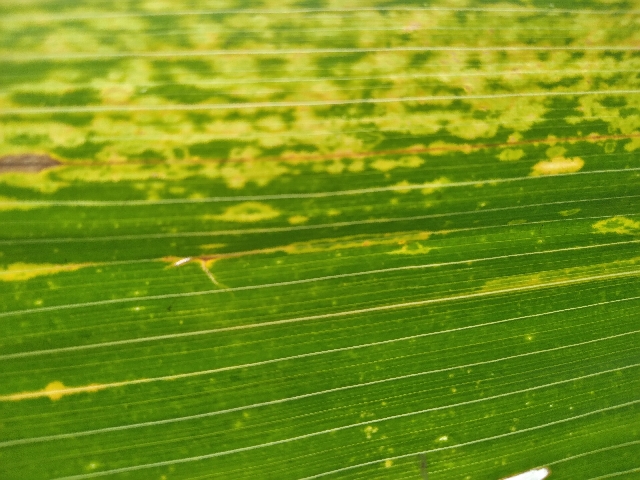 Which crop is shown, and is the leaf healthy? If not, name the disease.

maize, maize lethal necrosis
